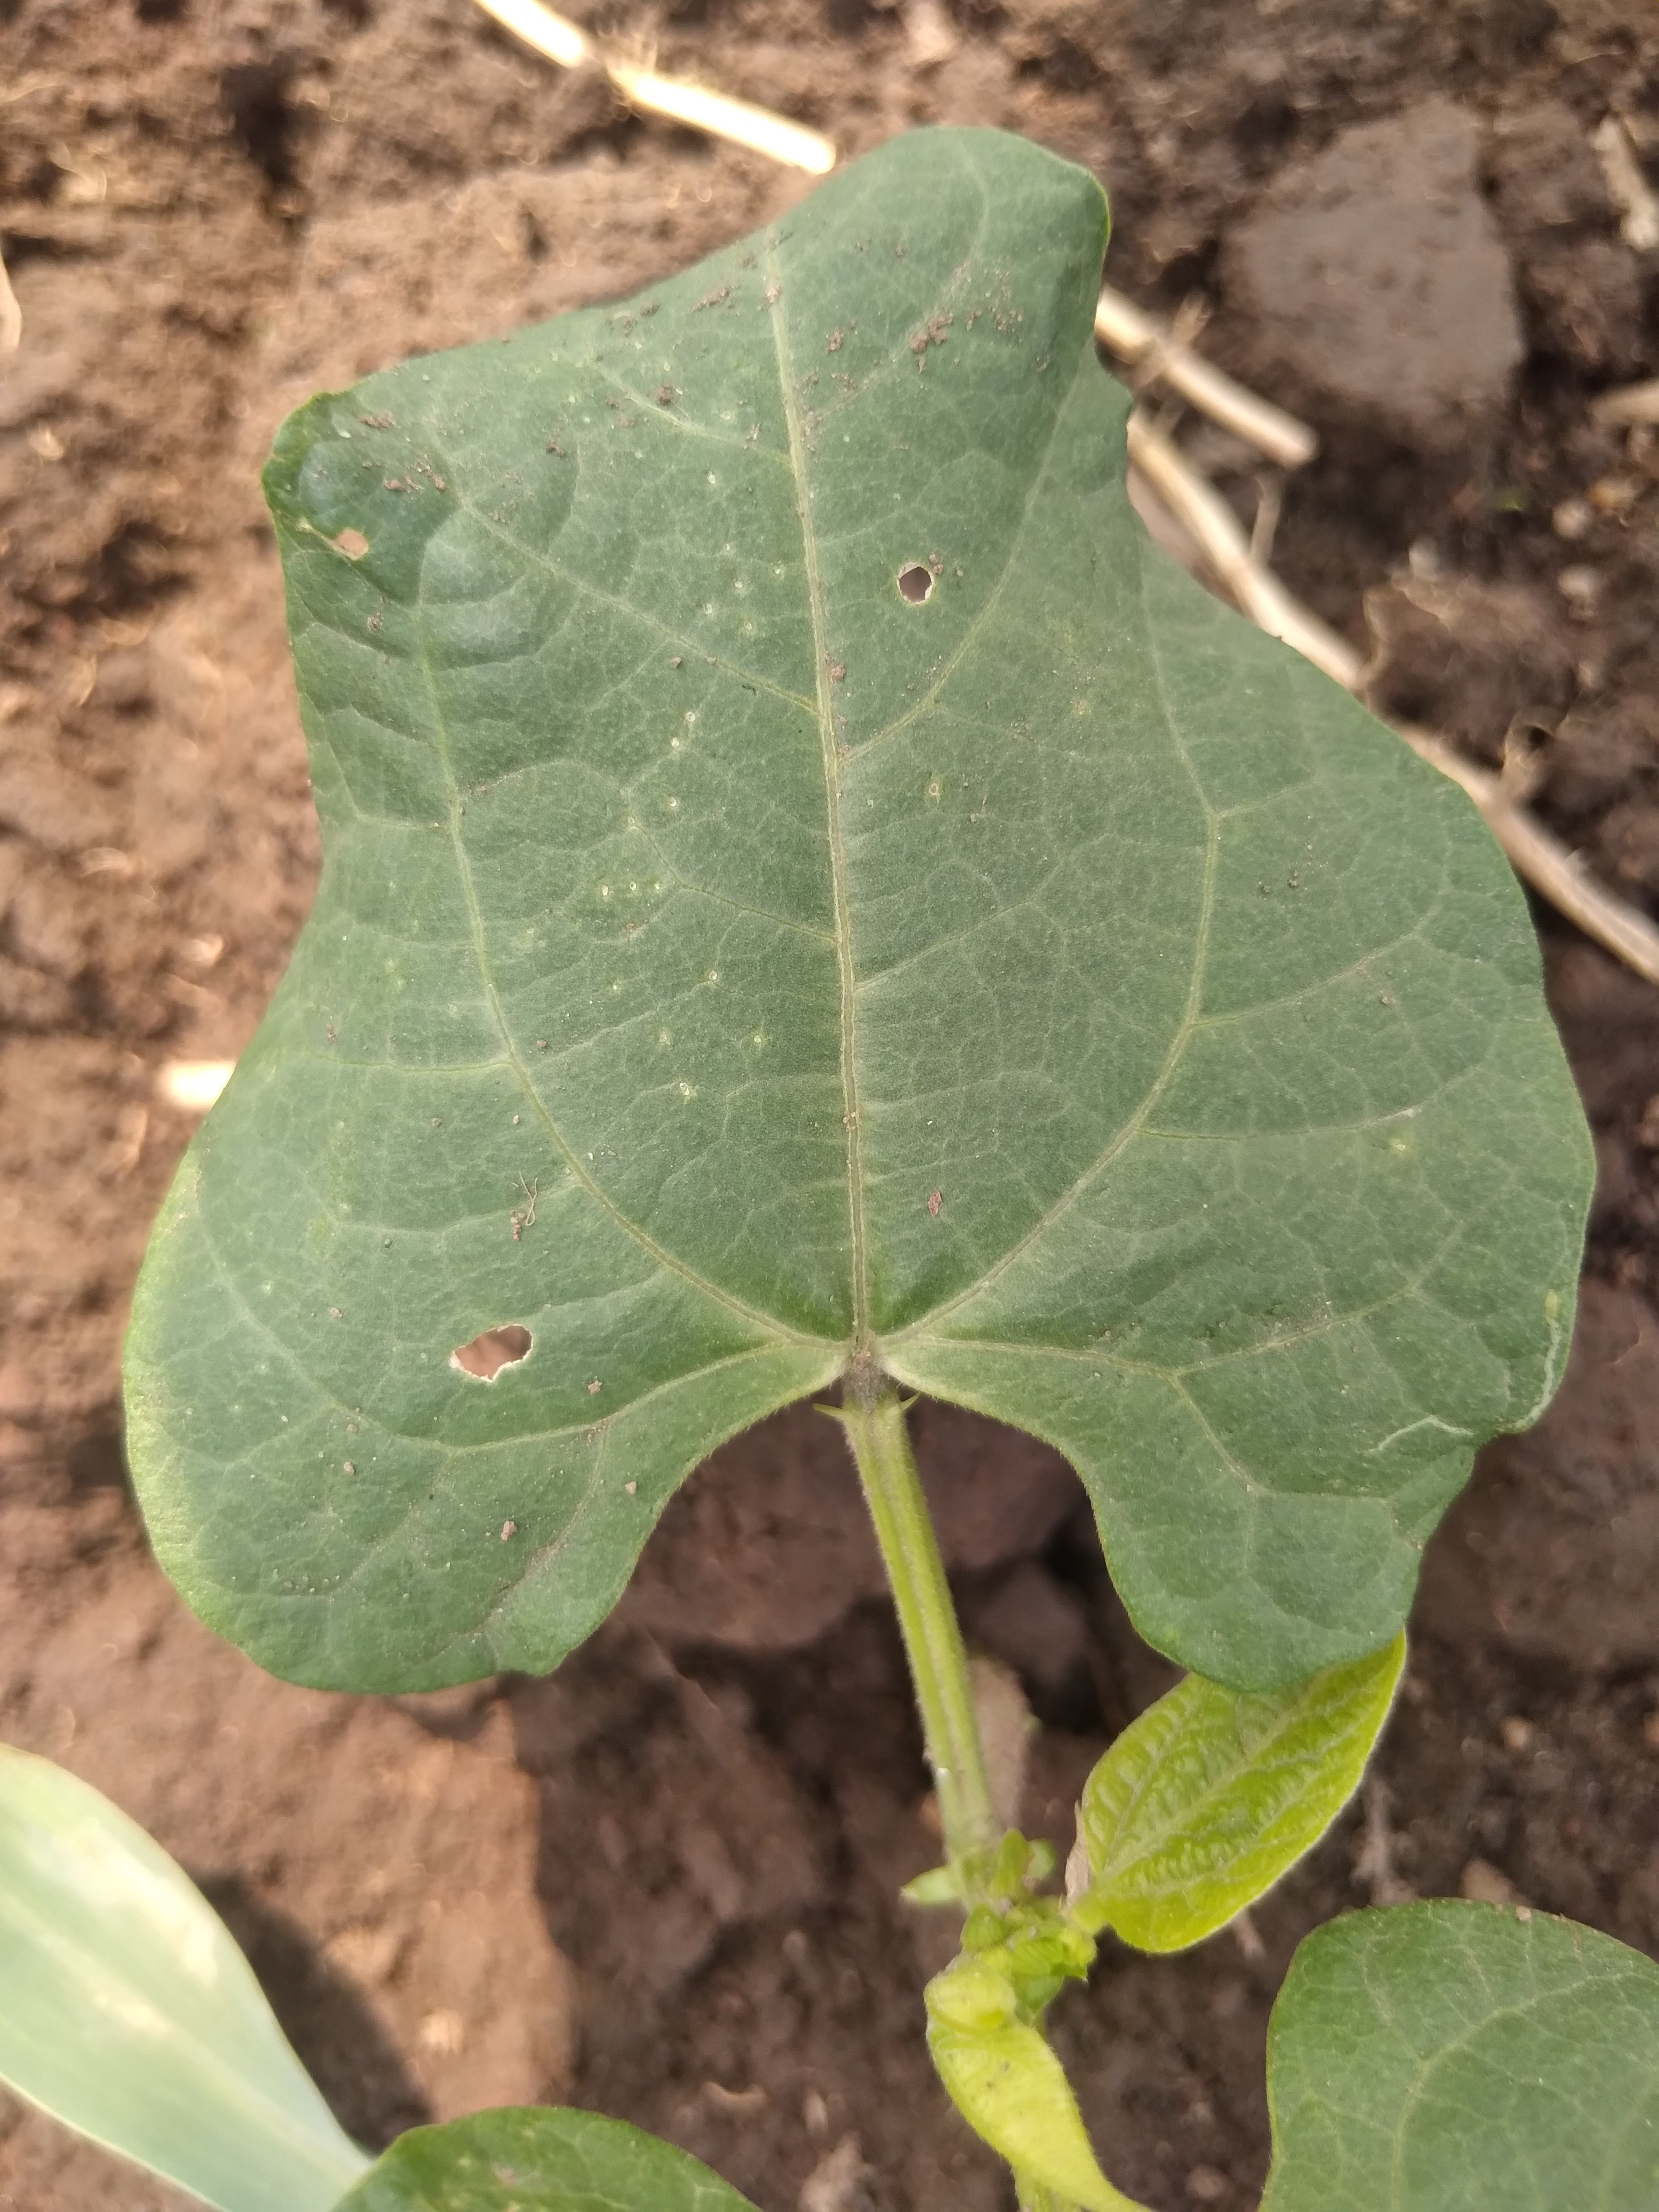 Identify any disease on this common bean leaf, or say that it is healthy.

healthy
